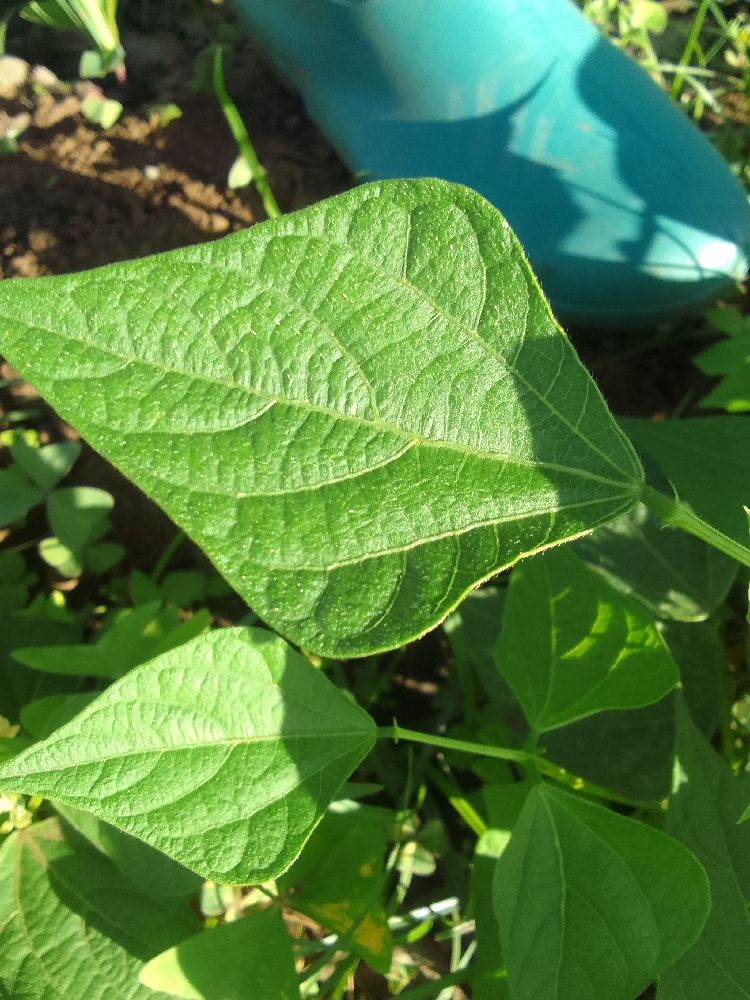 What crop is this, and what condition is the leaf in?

common bean, healthy
